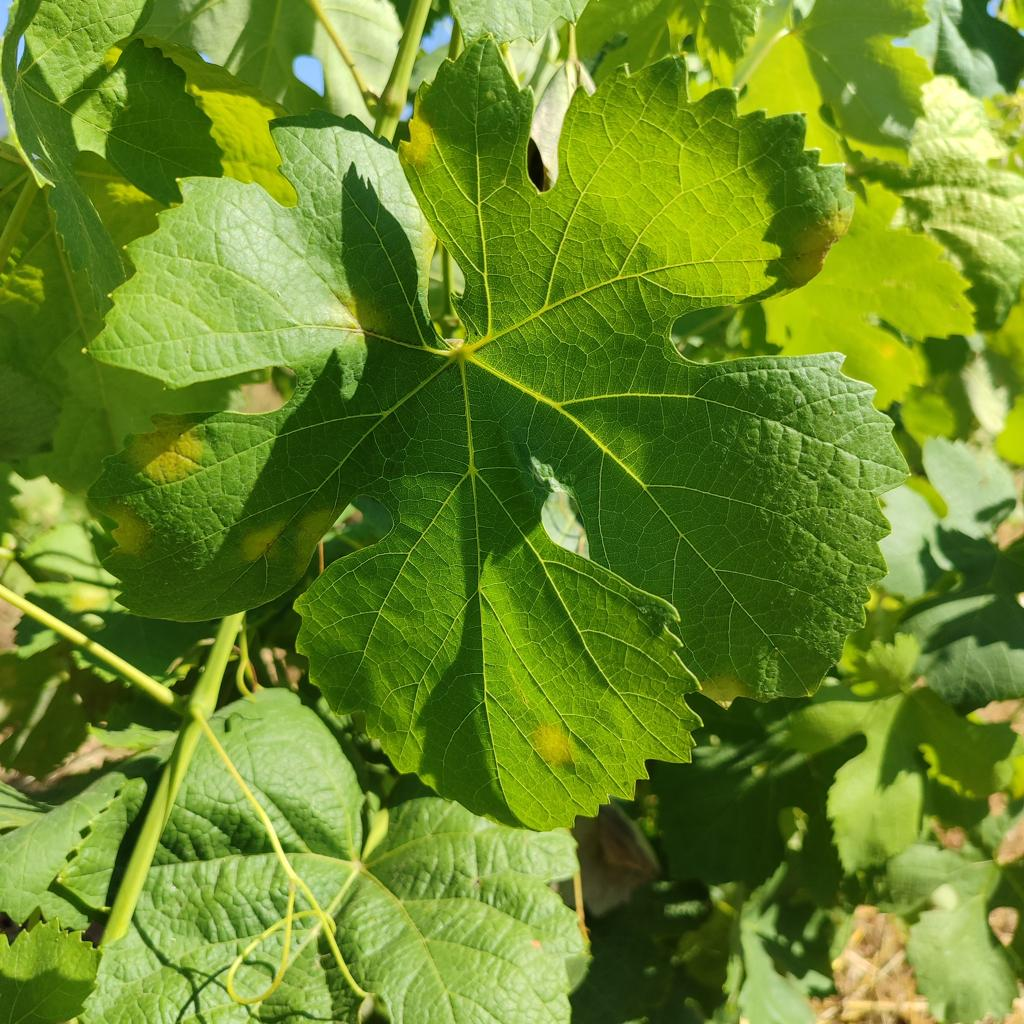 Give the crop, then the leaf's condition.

grapevine, downy mildew
